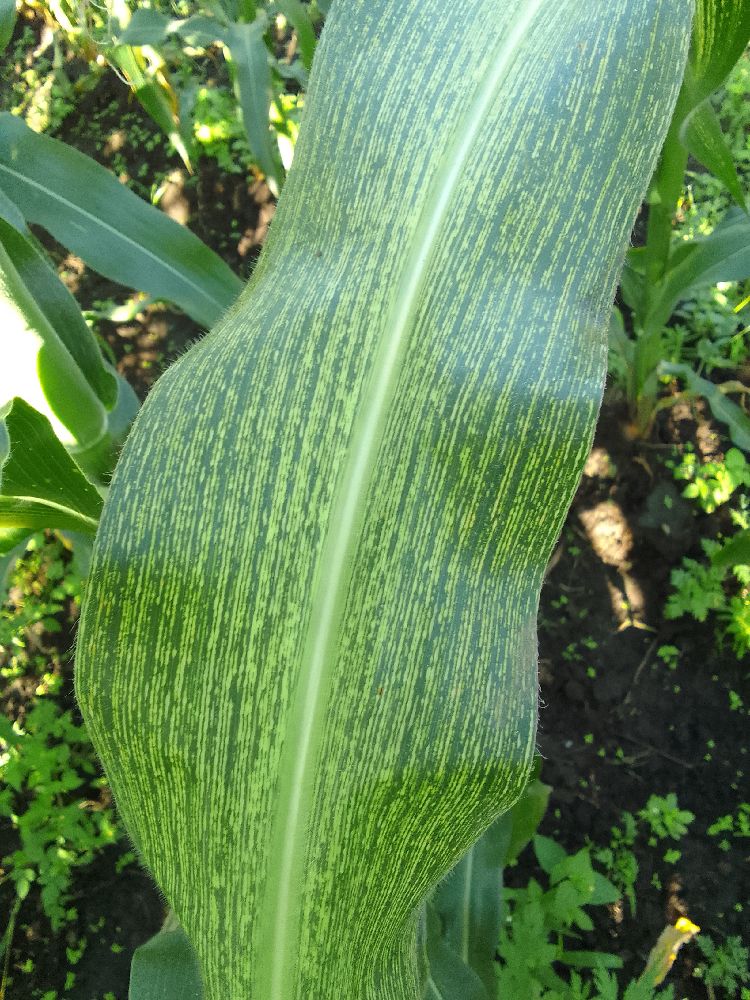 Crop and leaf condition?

maize, maize streak virus
